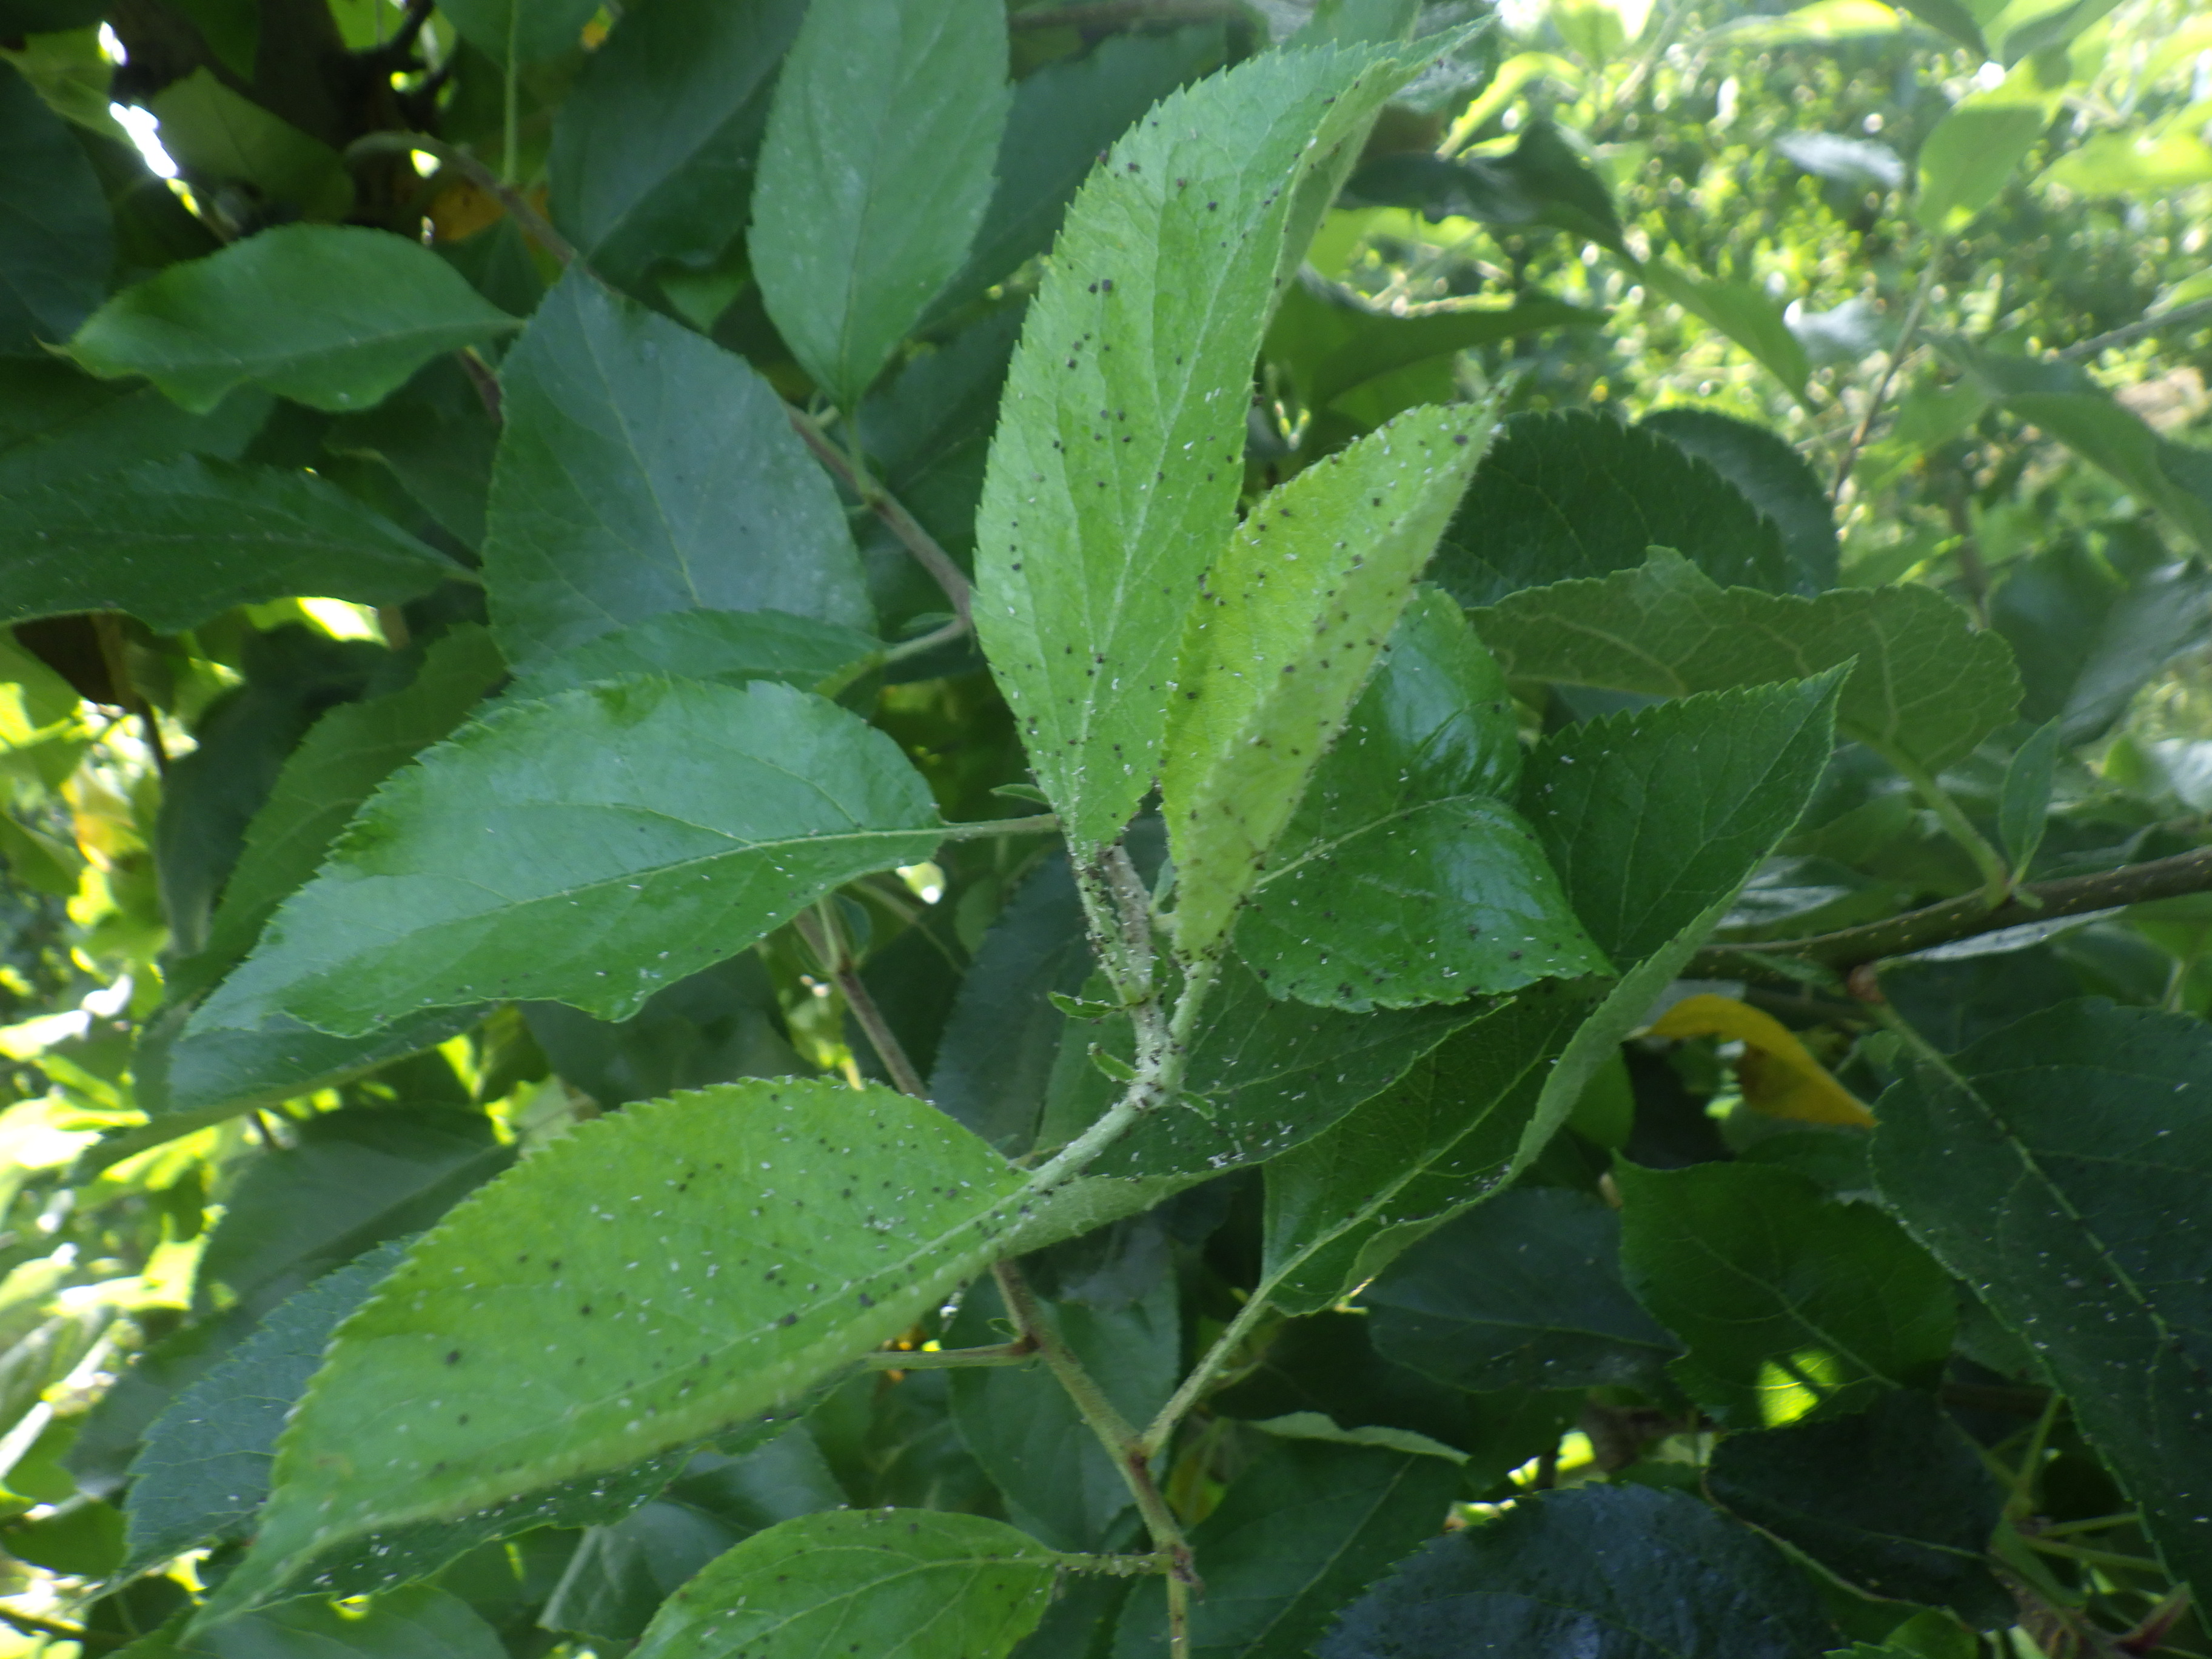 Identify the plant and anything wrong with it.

apple, aphids
